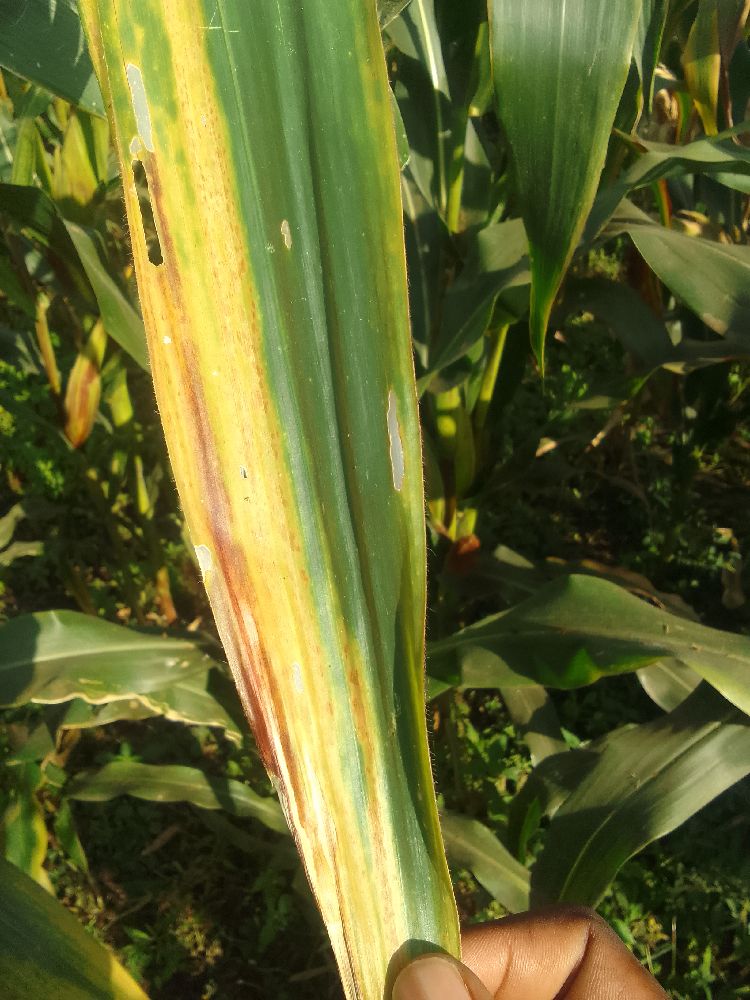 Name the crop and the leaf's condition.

maize, maize lethal necrosis
